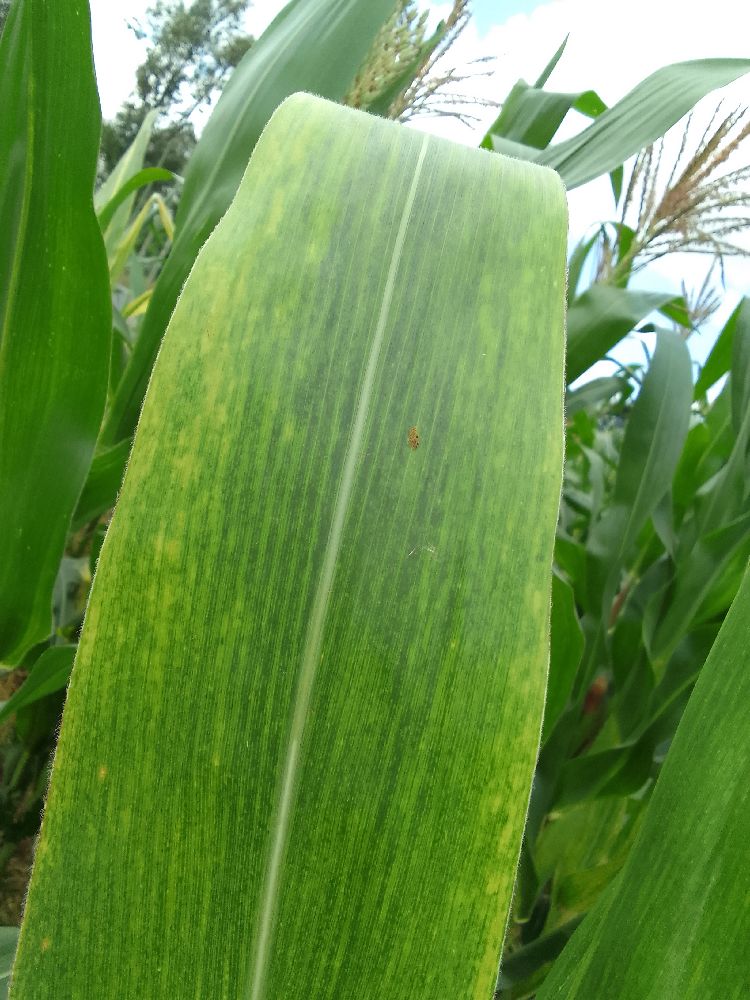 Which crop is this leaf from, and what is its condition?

maize, maize lethal necrosis
